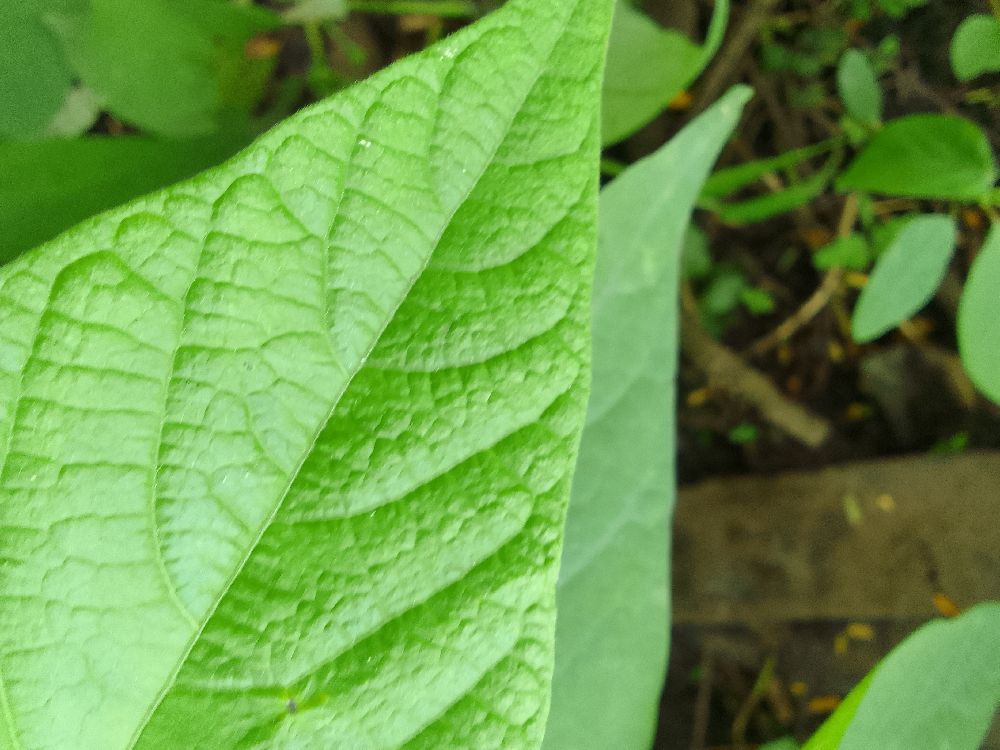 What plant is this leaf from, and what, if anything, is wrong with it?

common bean, healthy
